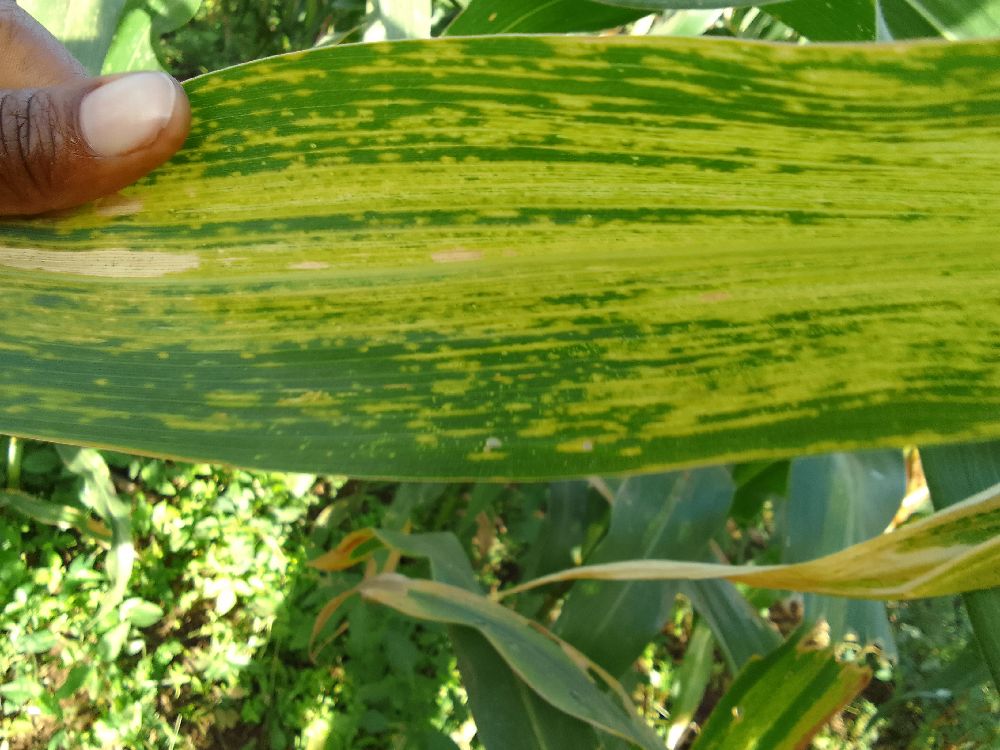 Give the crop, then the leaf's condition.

maize, maize lethal necrosis
